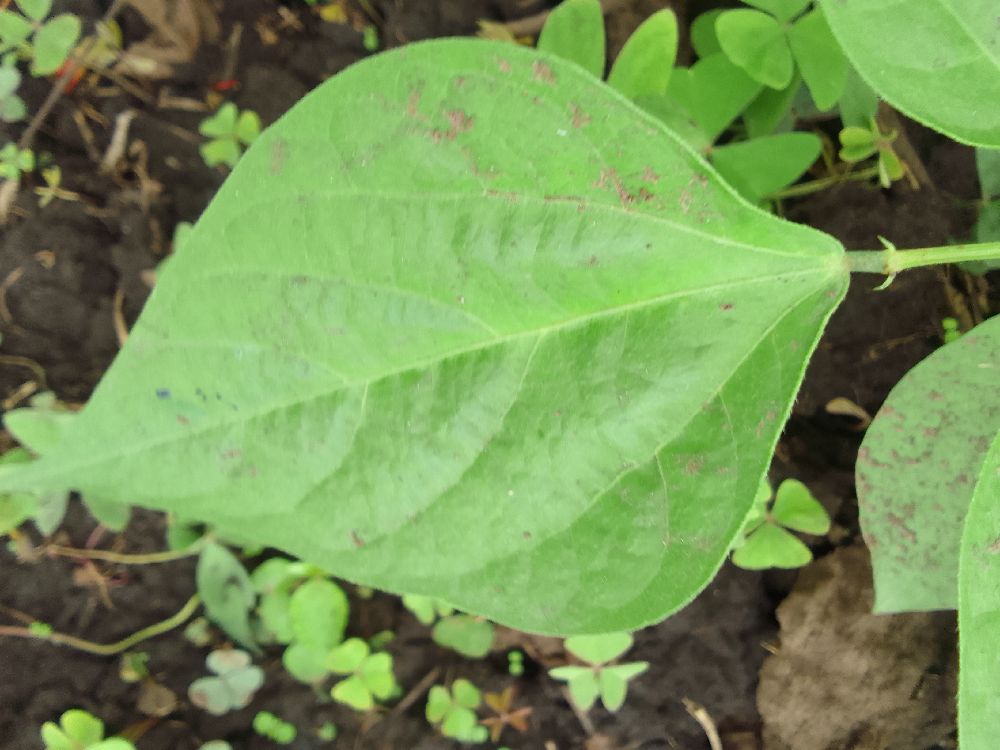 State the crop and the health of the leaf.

common bean, healthy
